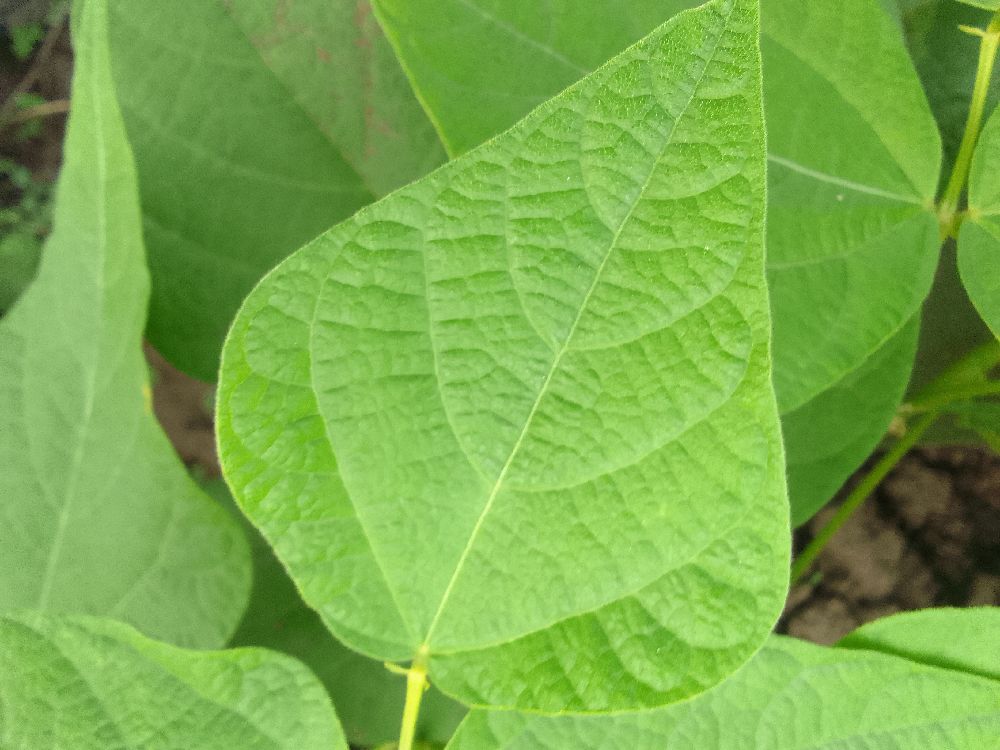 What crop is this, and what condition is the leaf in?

common bean, healthy
